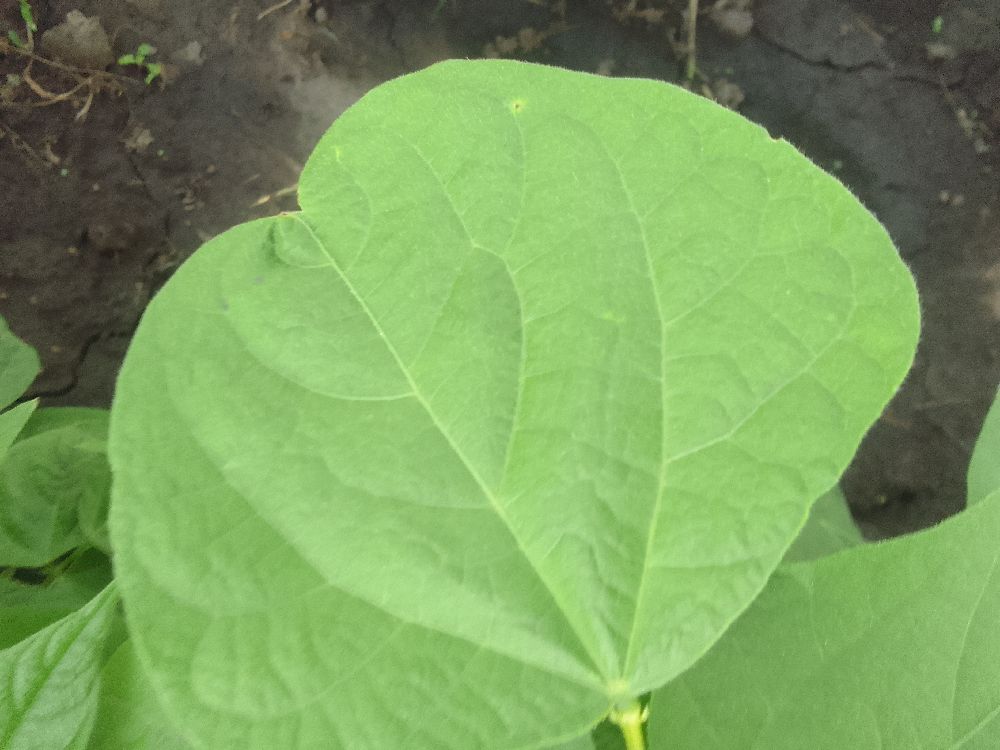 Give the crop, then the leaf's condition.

common bean, healthy
